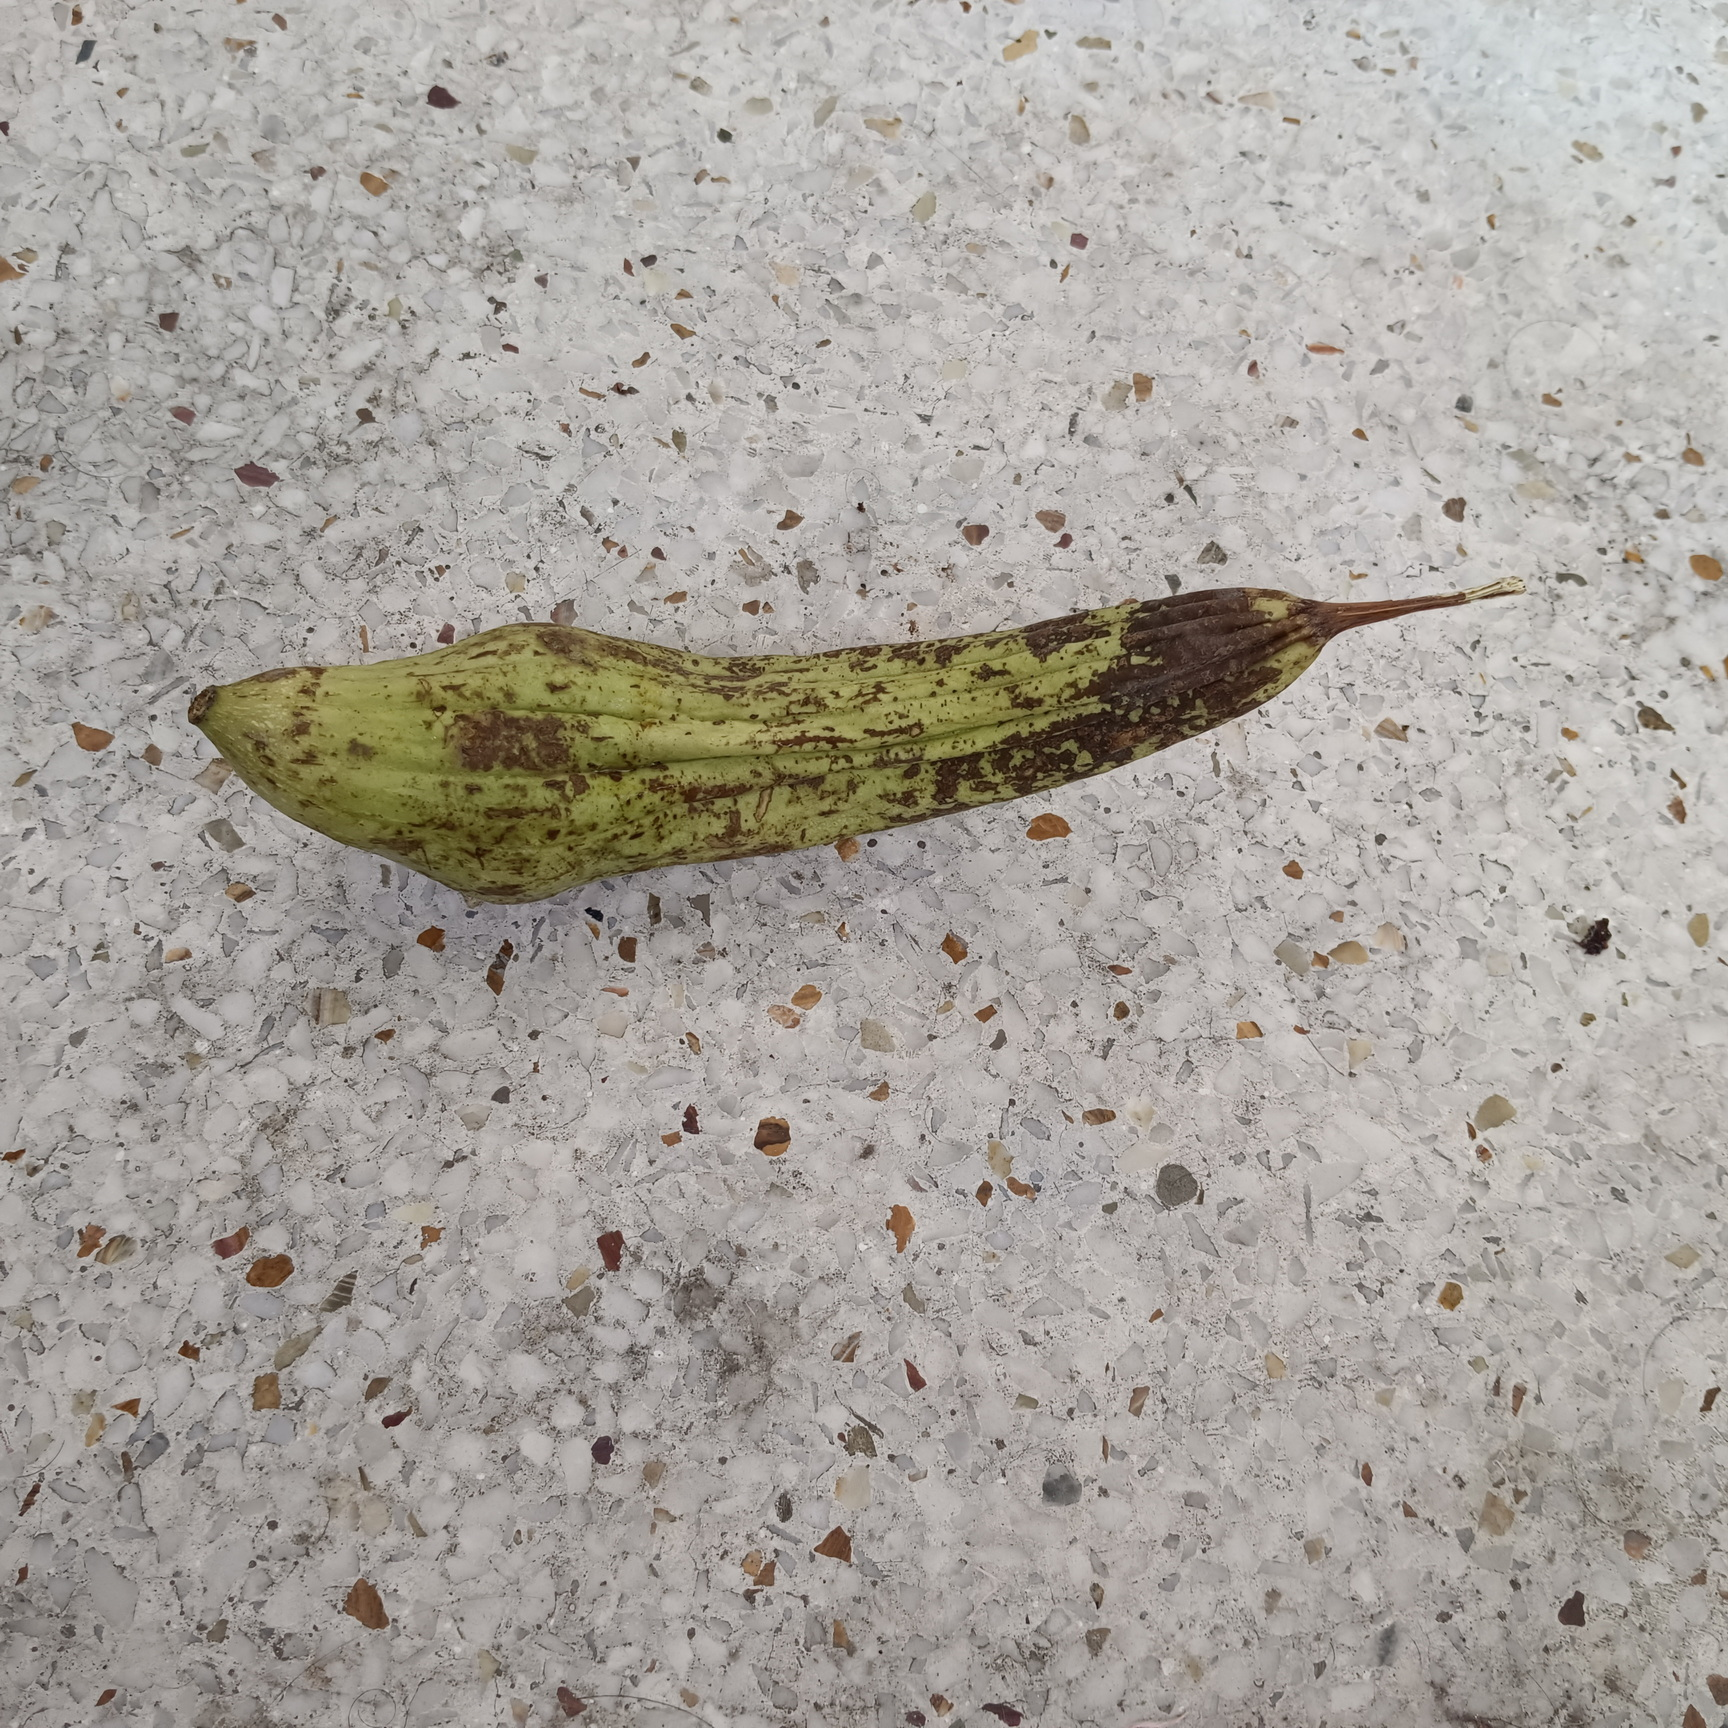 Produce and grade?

luffa, faulty
